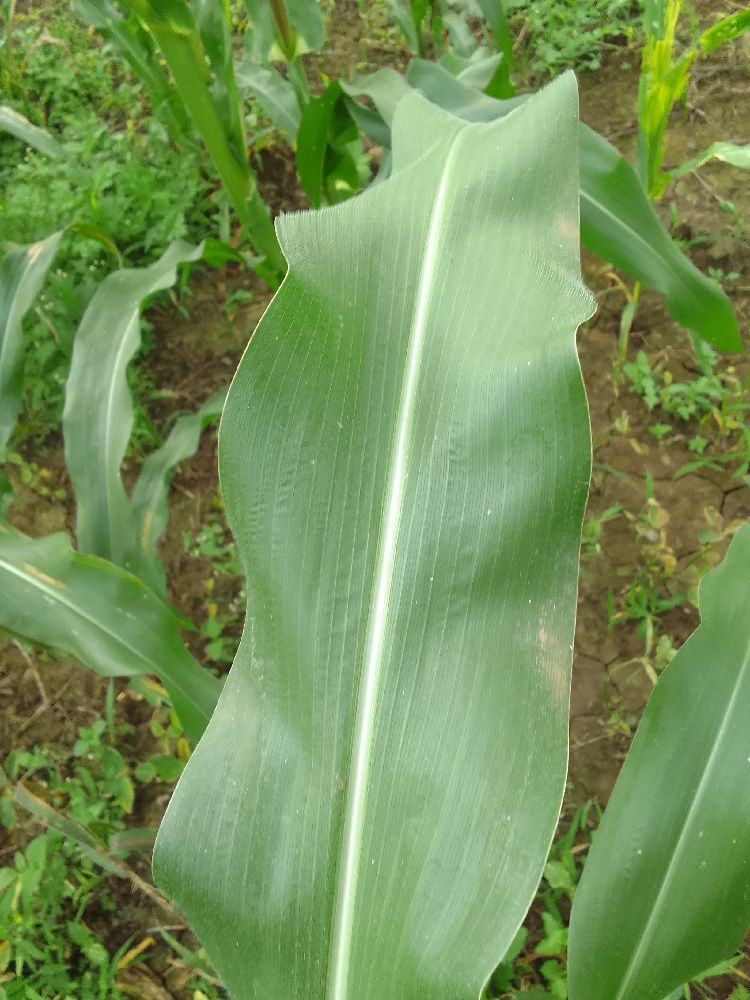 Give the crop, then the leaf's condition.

maize, healthy
